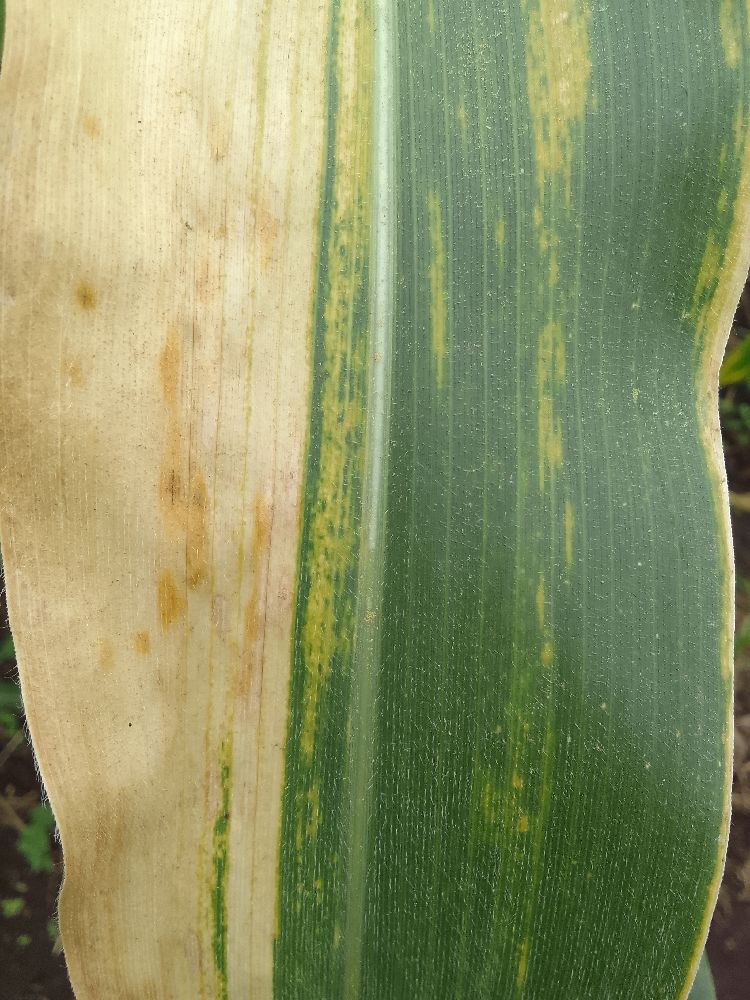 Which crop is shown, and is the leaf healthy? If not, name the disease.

maize, maize lethal necrosis
